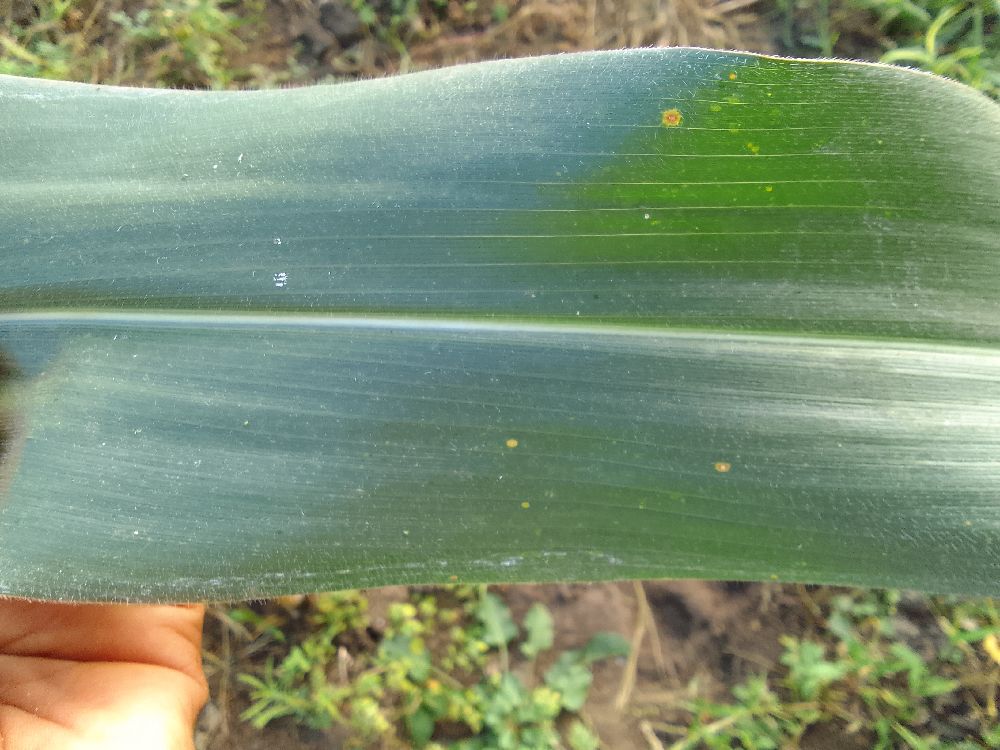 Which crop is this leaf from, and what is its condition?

maize, healthy
